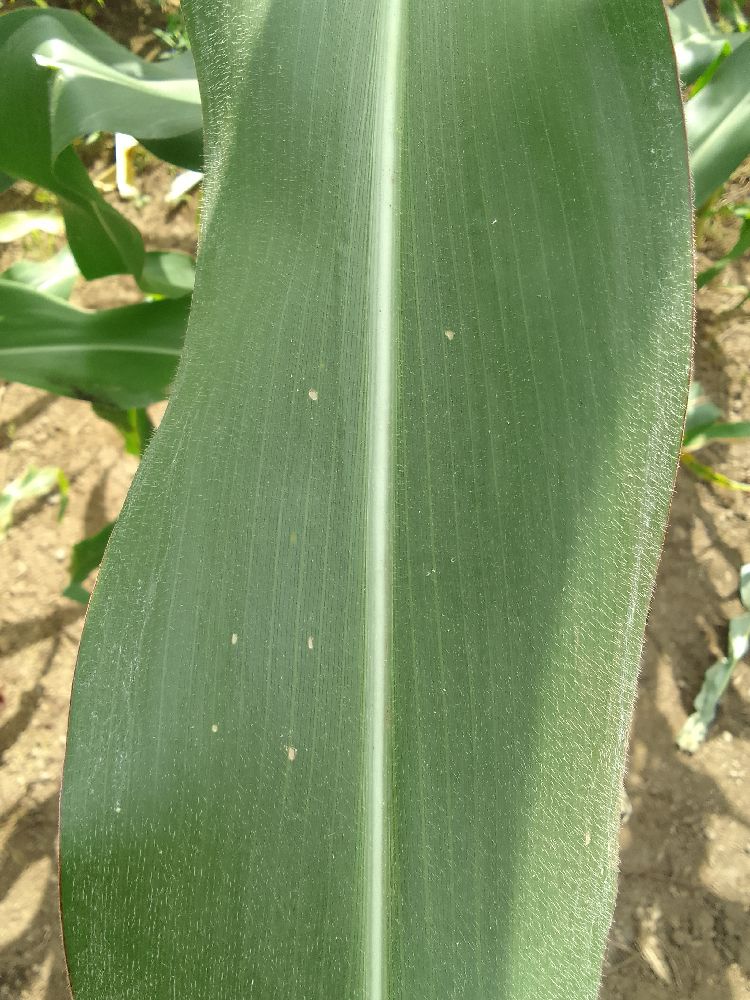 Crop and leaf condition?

maize, healthy
